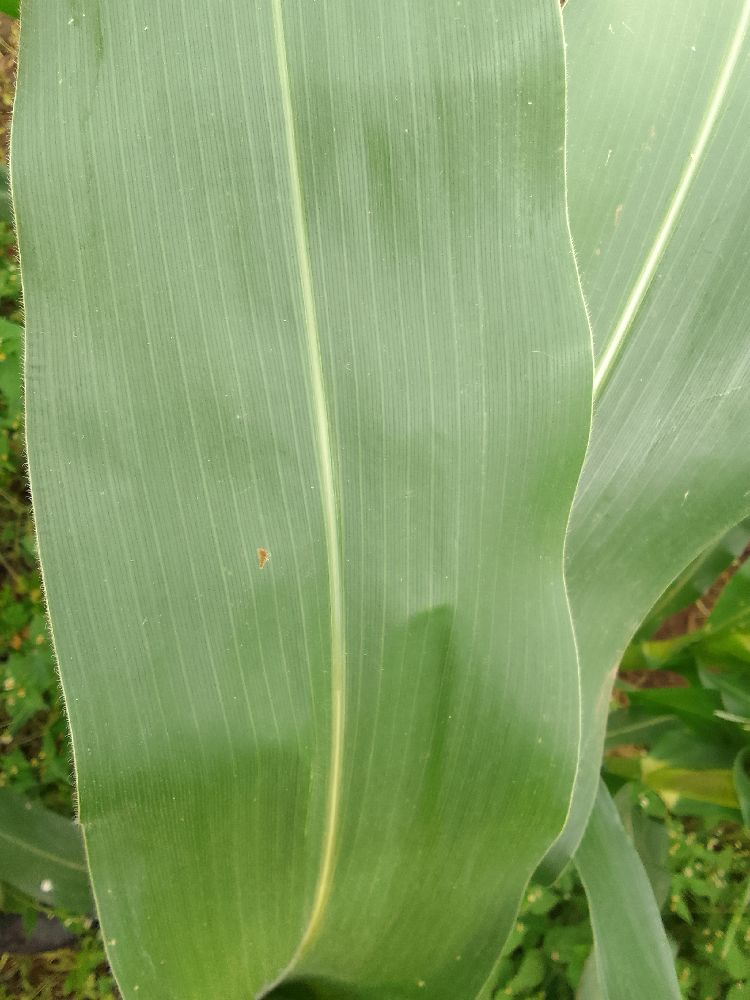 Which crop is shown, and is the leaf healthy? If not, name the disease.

maize, healthy
